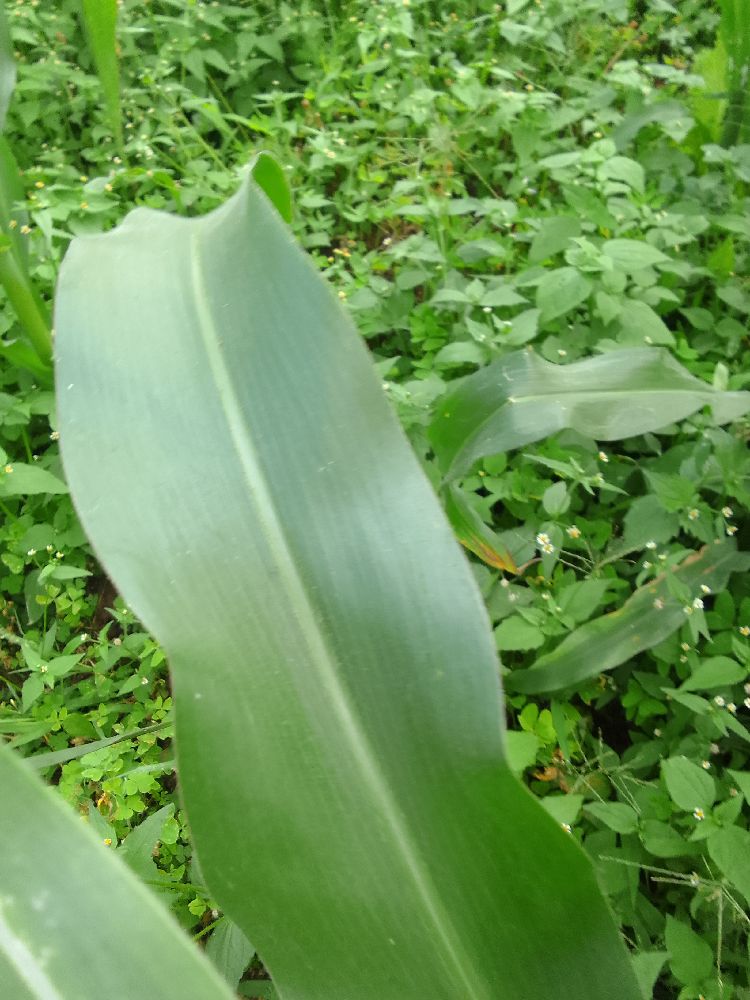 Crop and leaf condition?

maize, healthy
